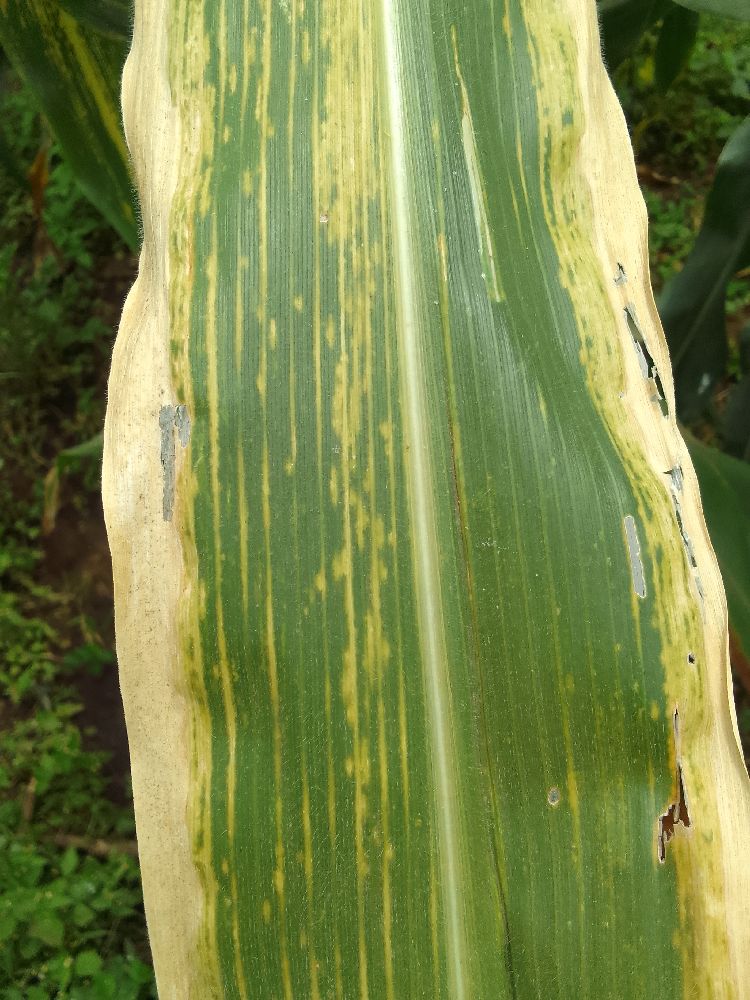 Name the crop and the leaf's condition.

maize, maize lethal necrosis
